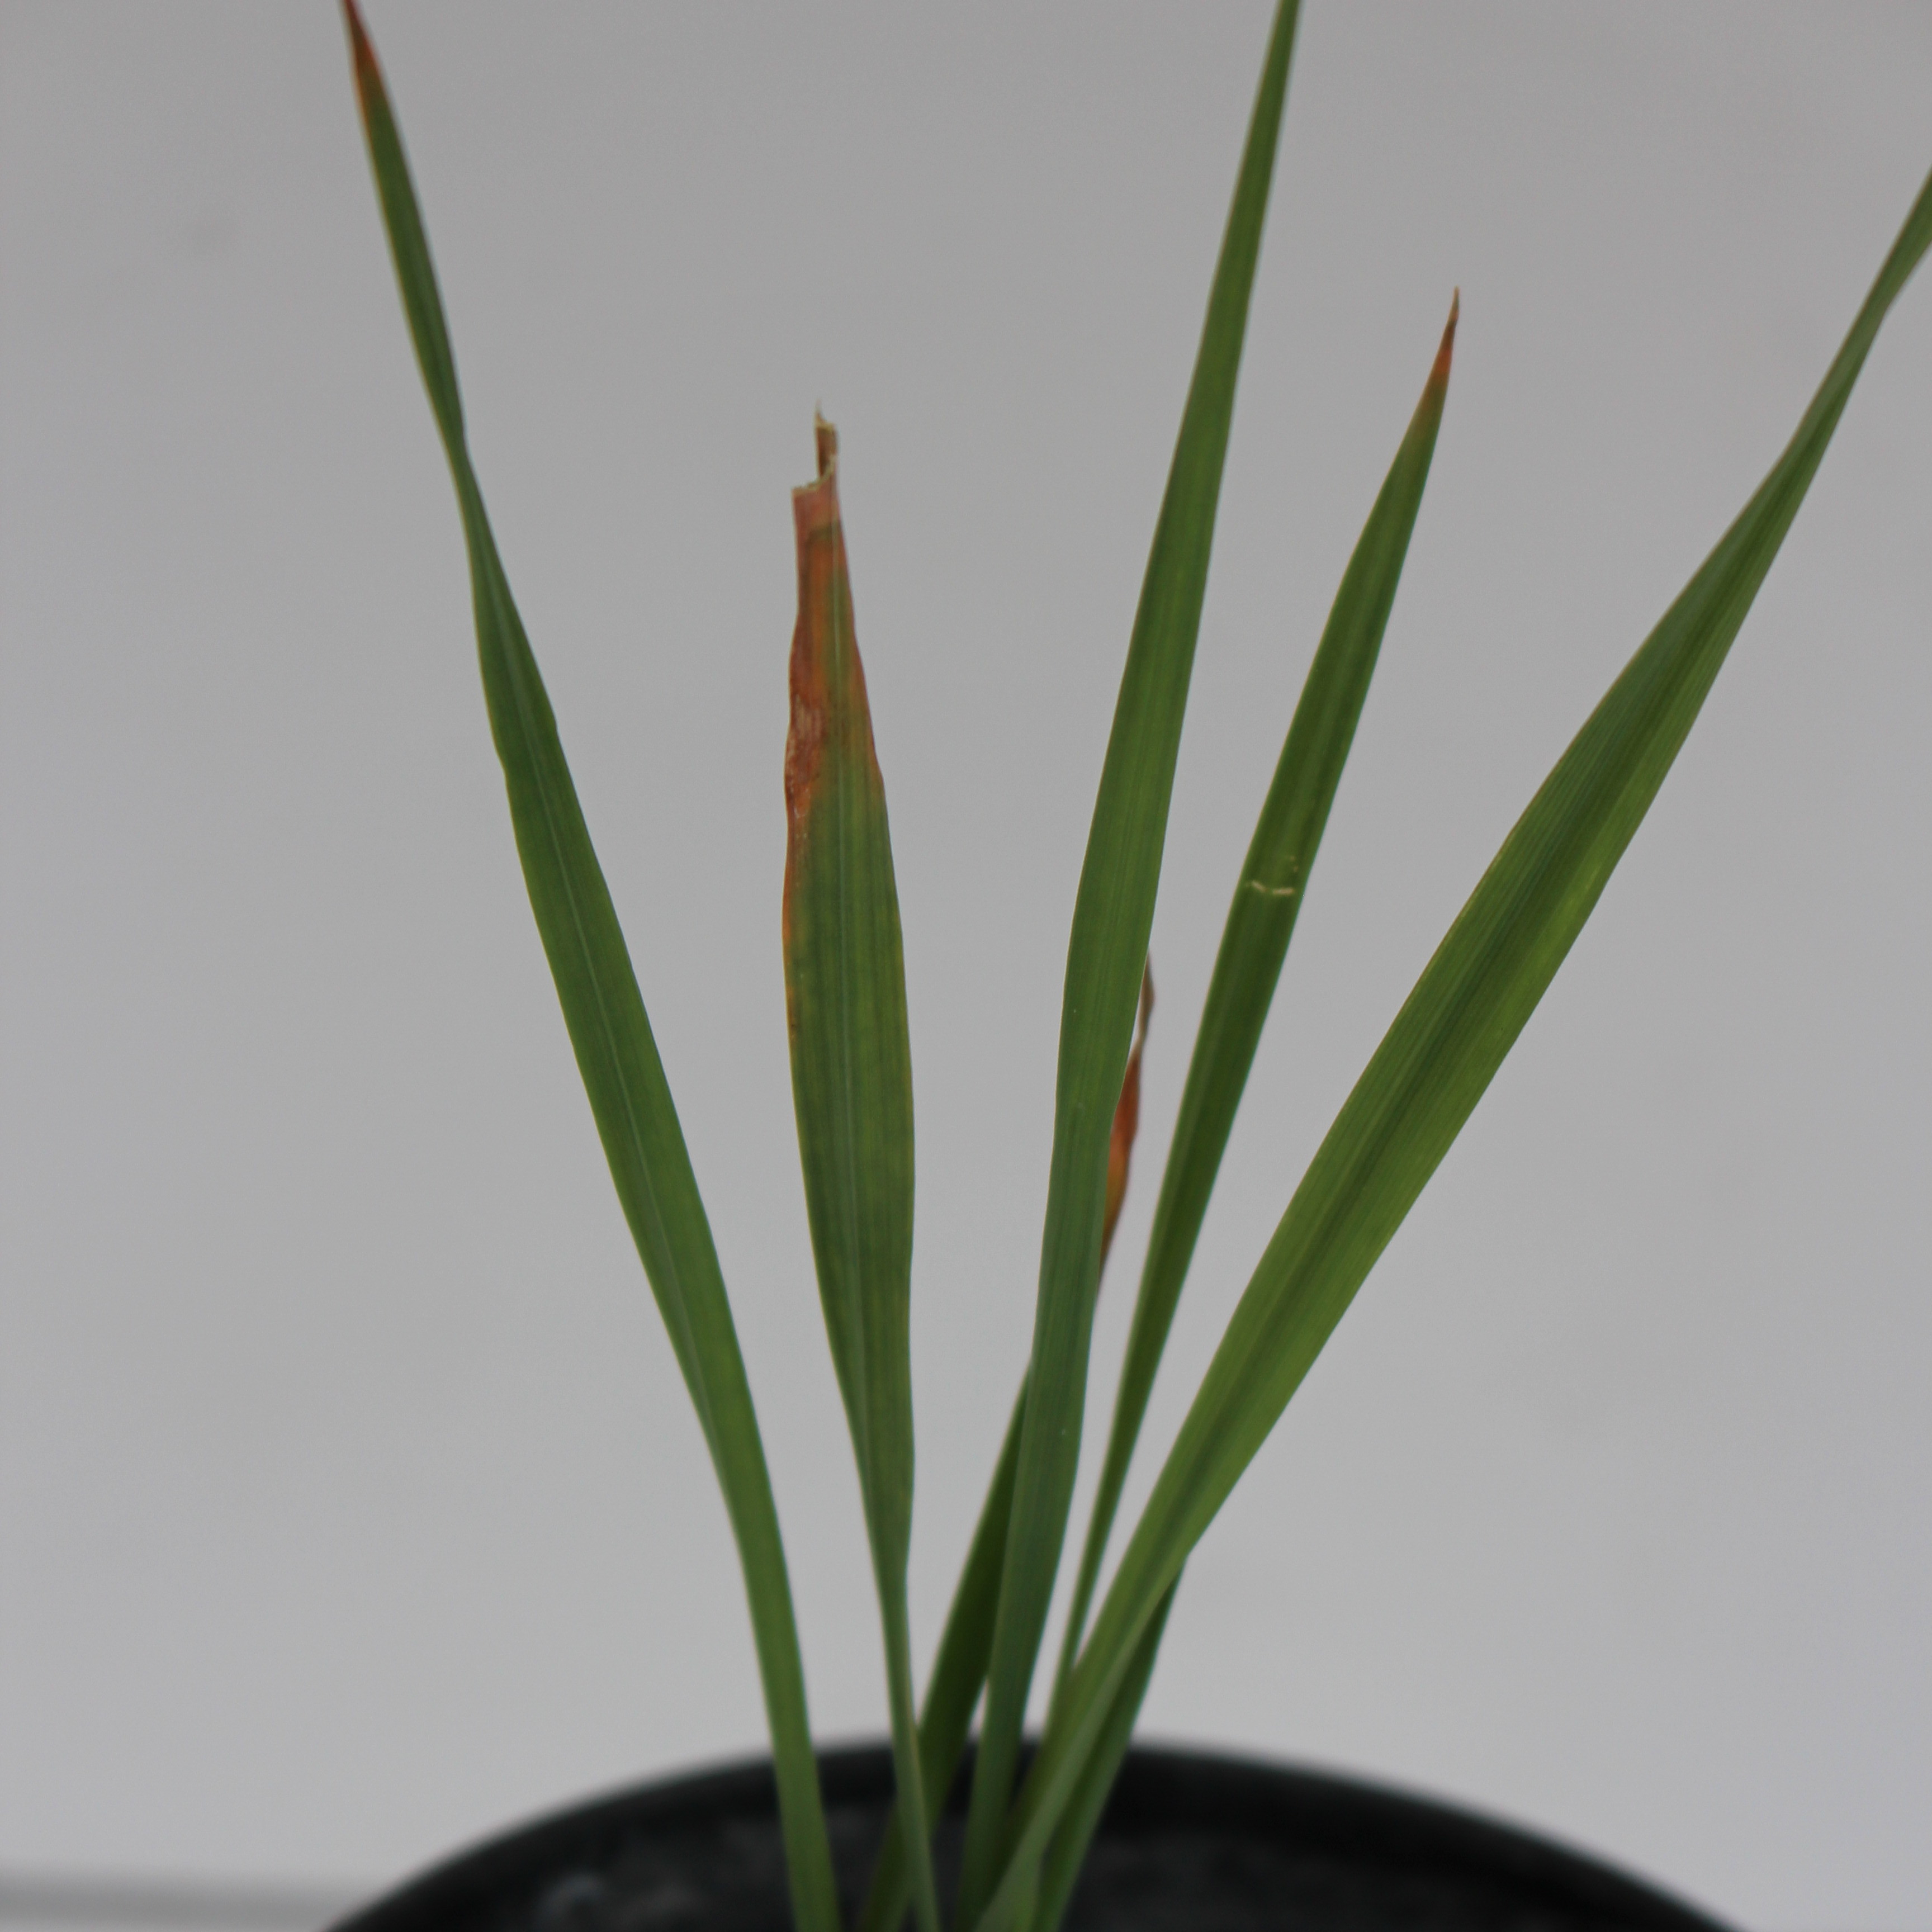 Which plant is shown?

Avena sterilis
